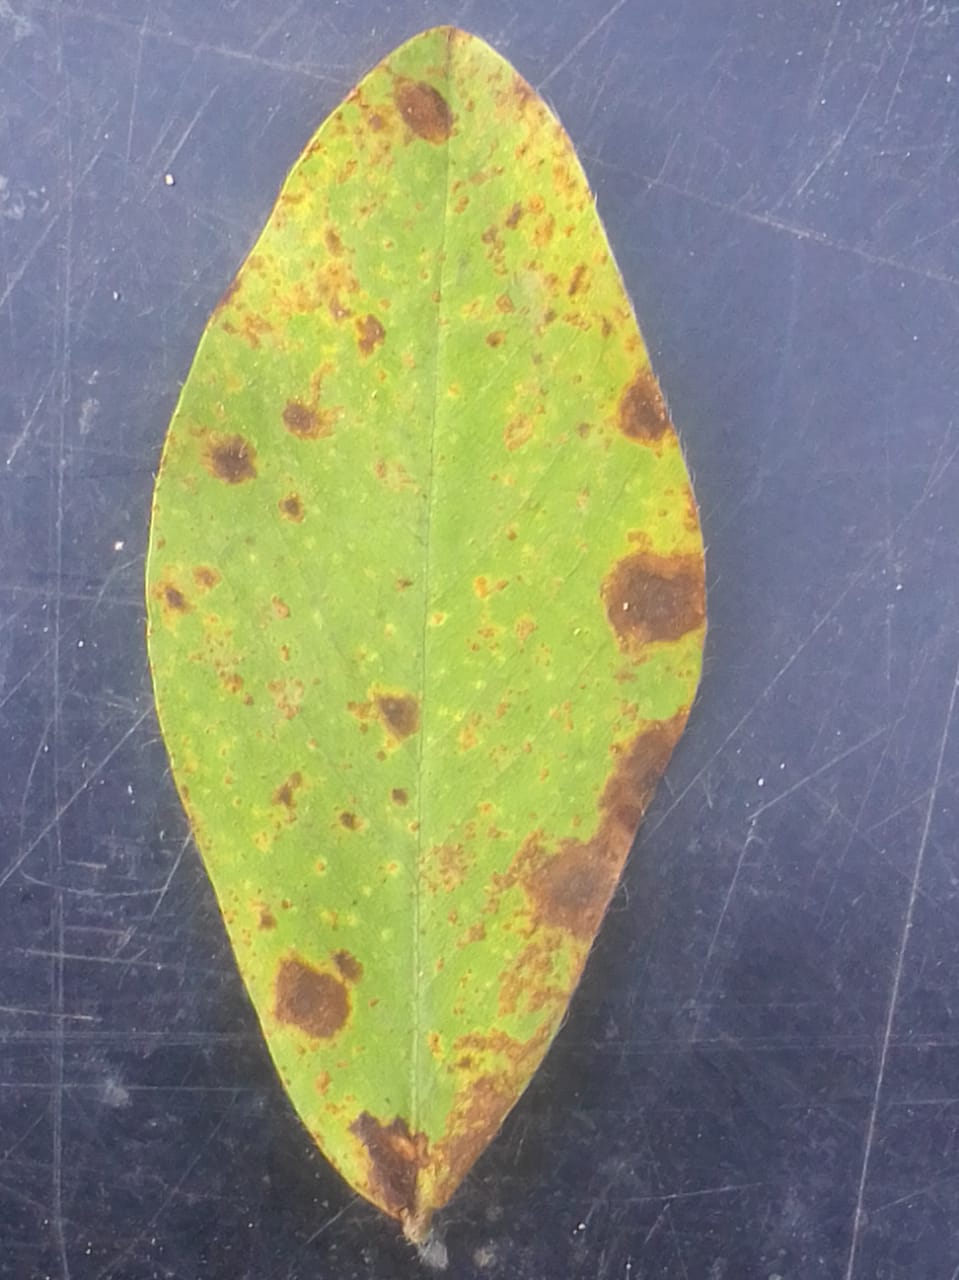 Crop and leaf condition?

peanut, passalora arachidicola
